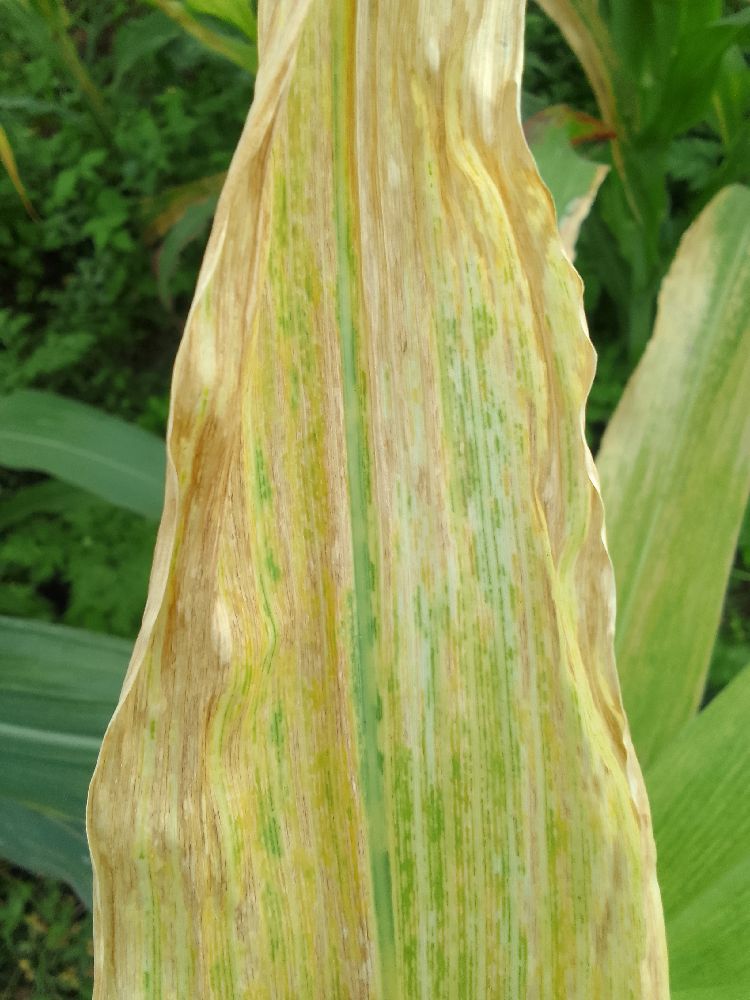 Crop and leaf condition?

maize, maize lethal necrosis
